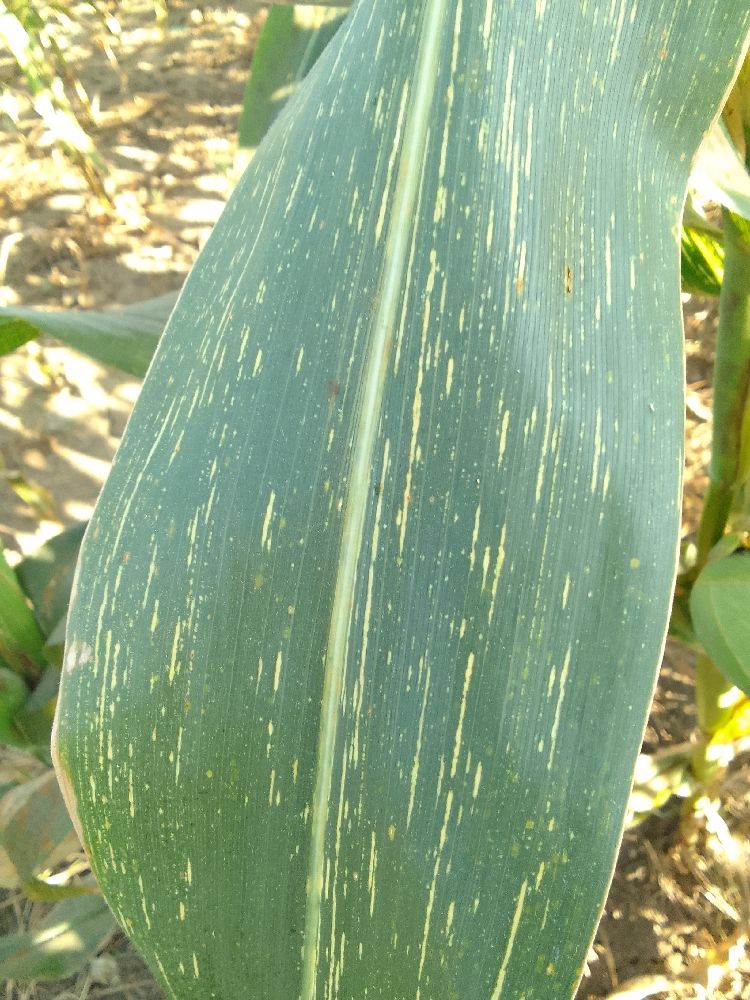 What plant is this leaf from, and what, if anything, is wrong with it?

maize, maize streak virus
